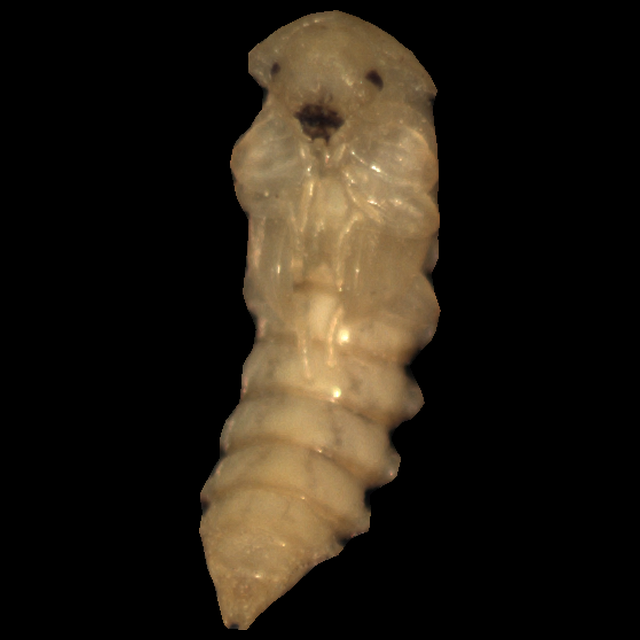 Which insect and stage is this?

mealworm pupa
